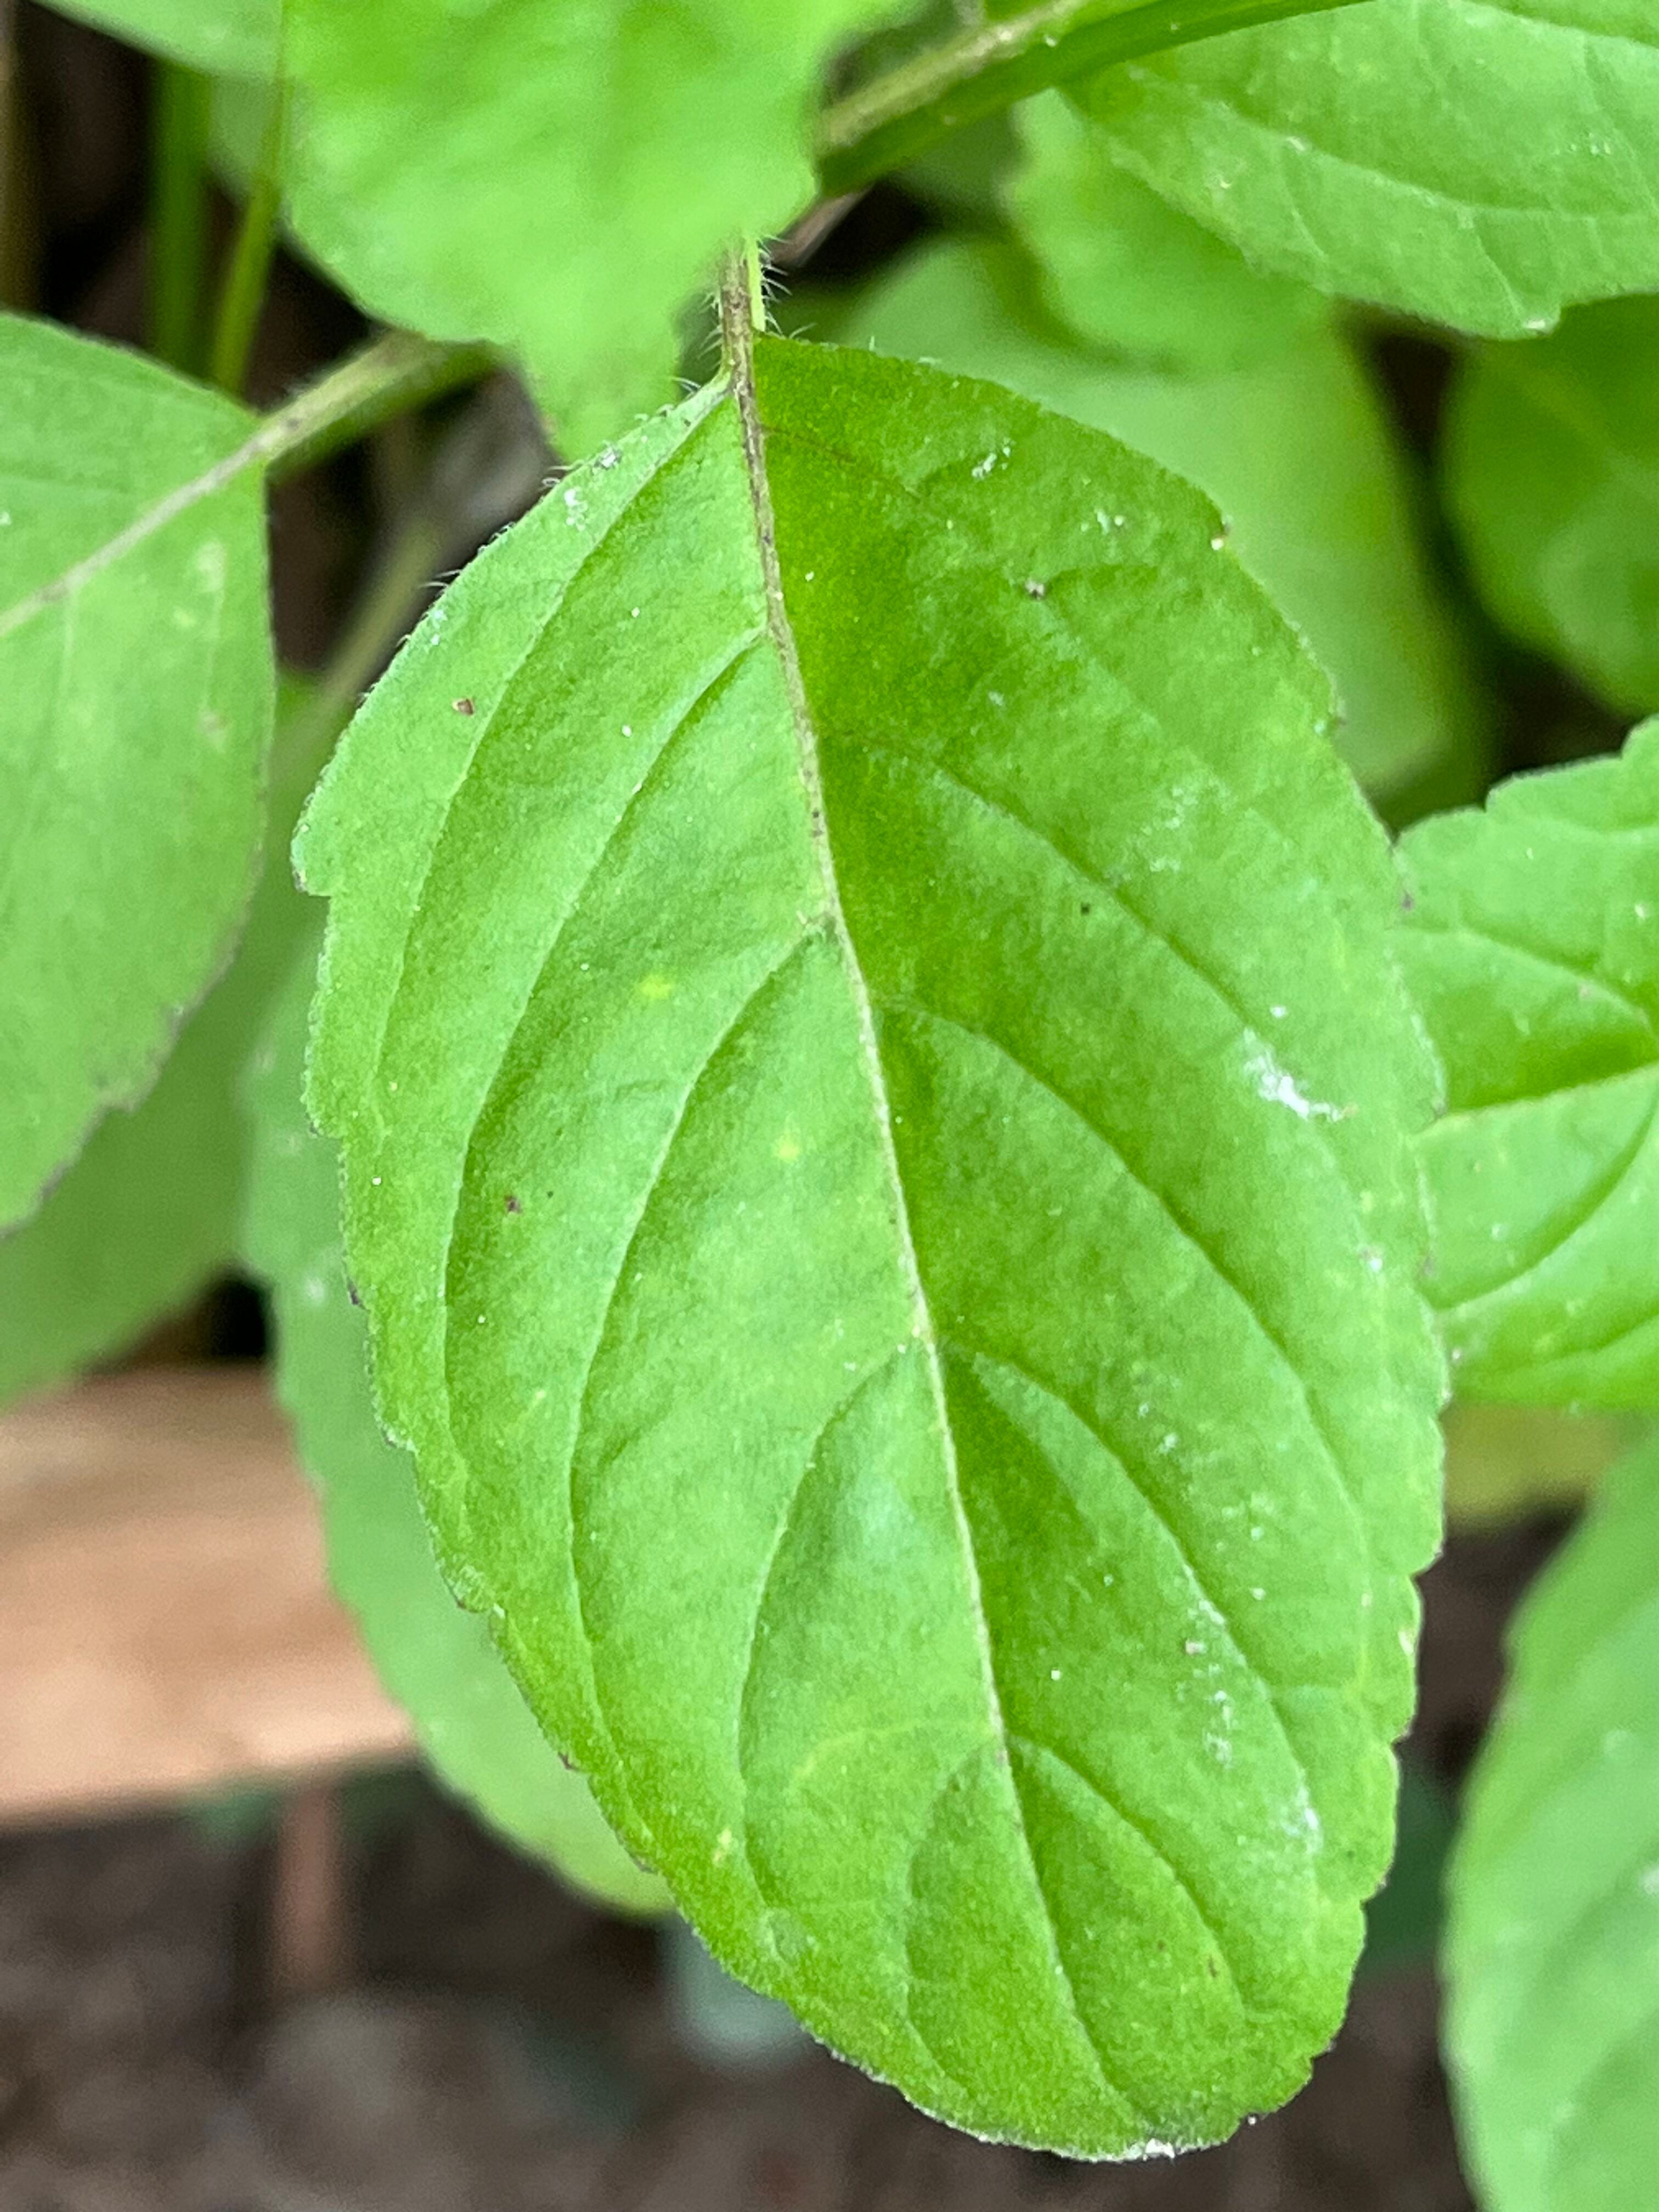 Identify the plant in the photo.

tulshi
